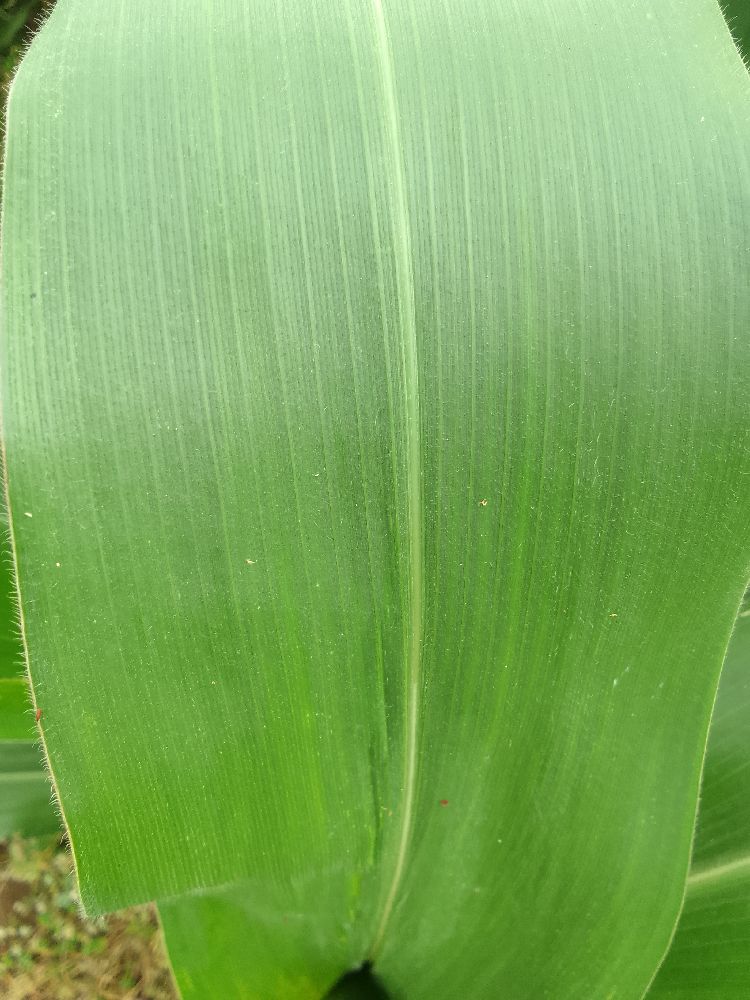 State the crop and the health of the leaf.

maize, healthy
